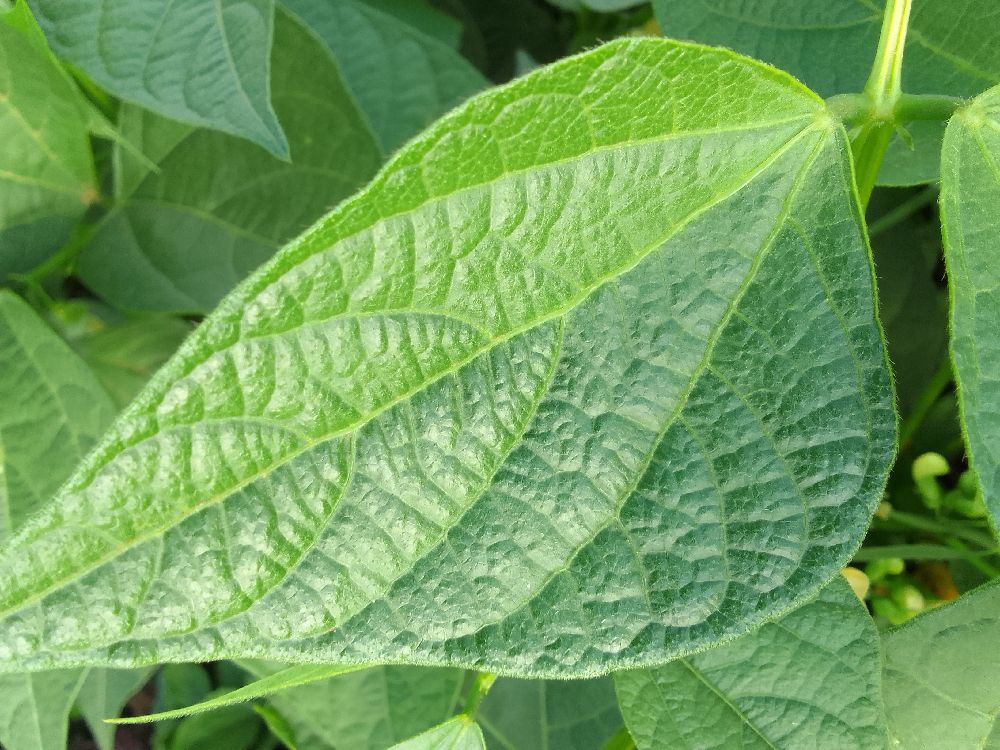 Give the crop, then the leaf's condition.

common bean, healthy
